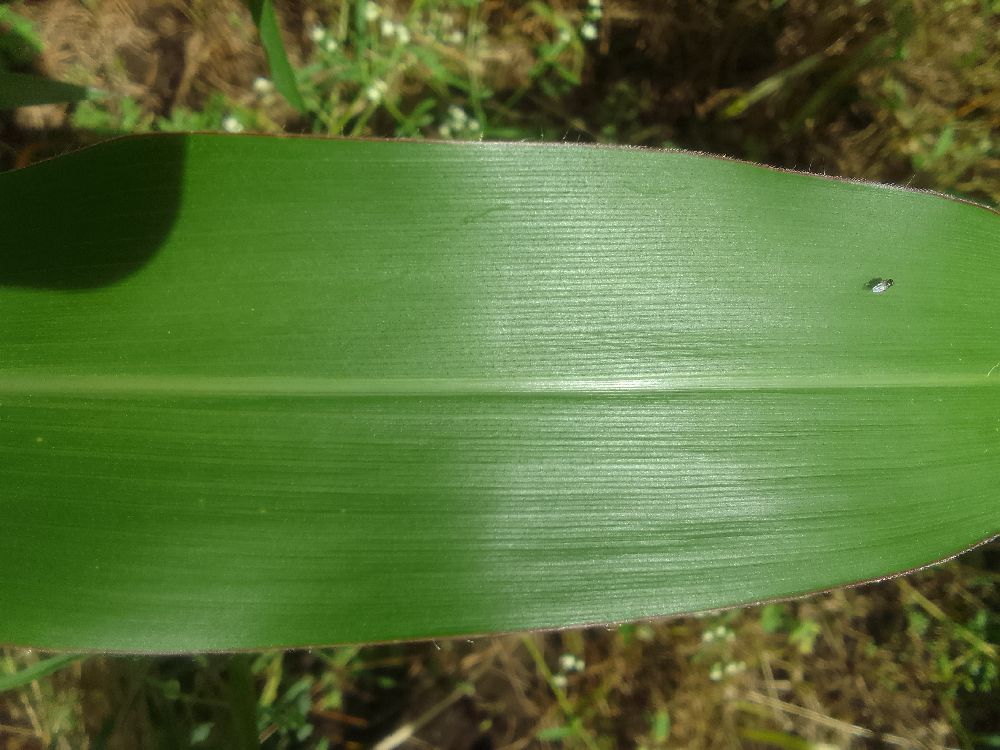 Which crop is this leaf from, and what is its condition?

maize, healthy
